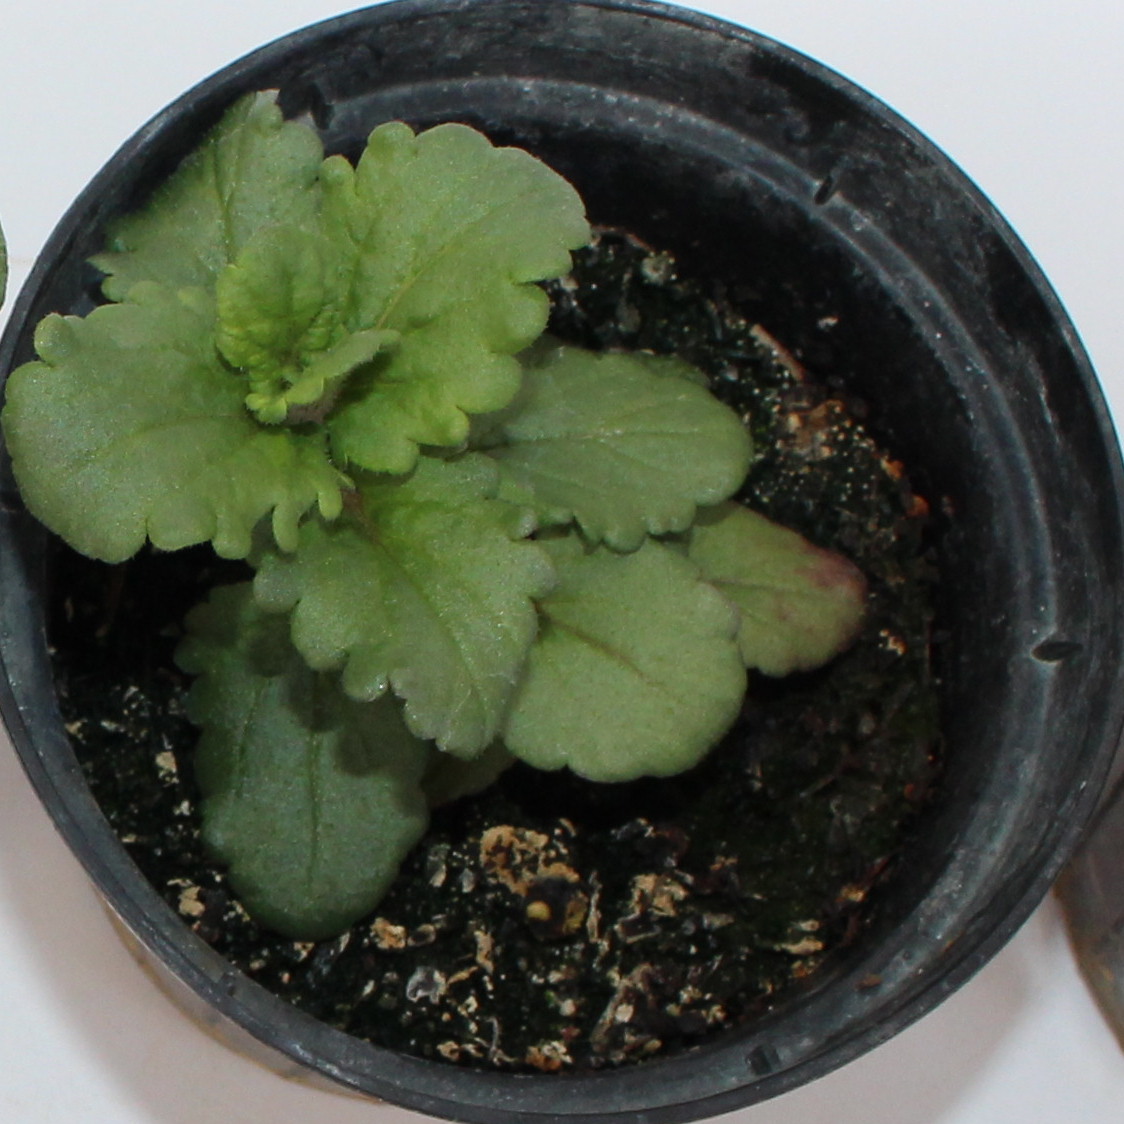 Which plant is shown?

Veronica persica
